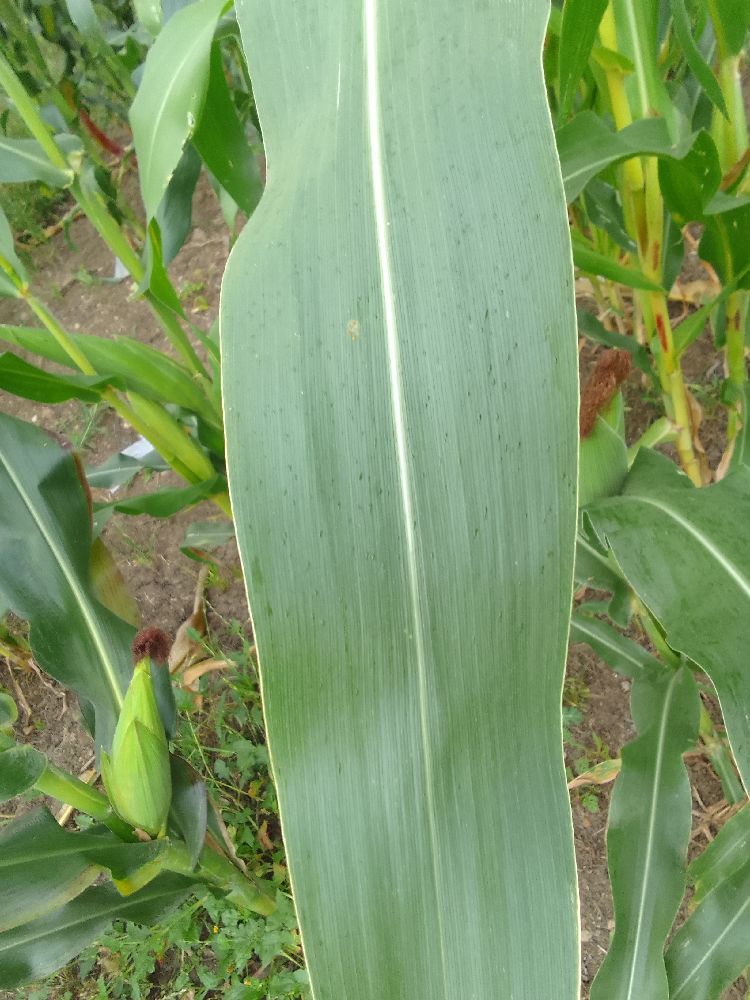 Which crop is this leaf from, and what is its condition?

maize, healthy
